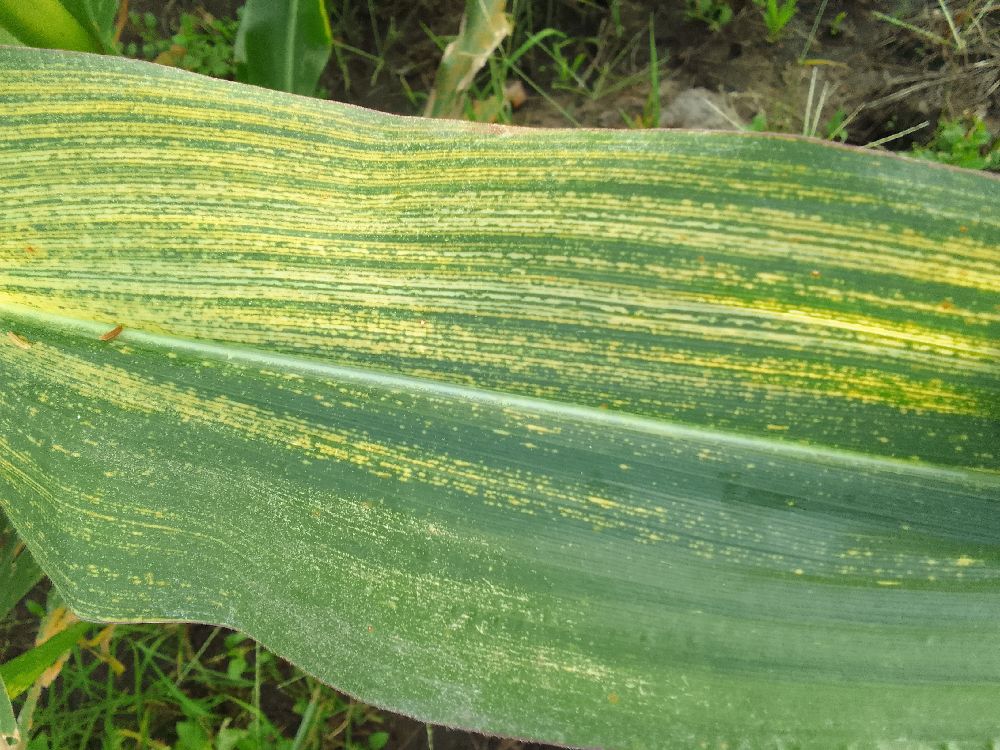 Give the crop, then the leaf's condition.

maize, maize streak virus
